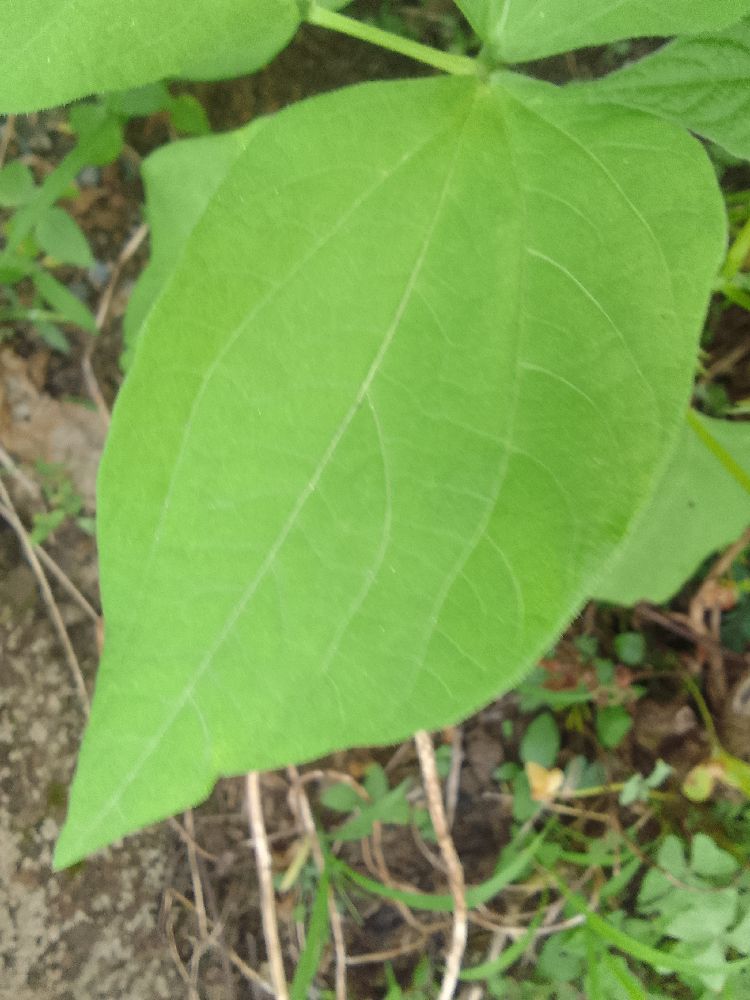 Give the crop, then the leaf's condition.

common bean, healthy
